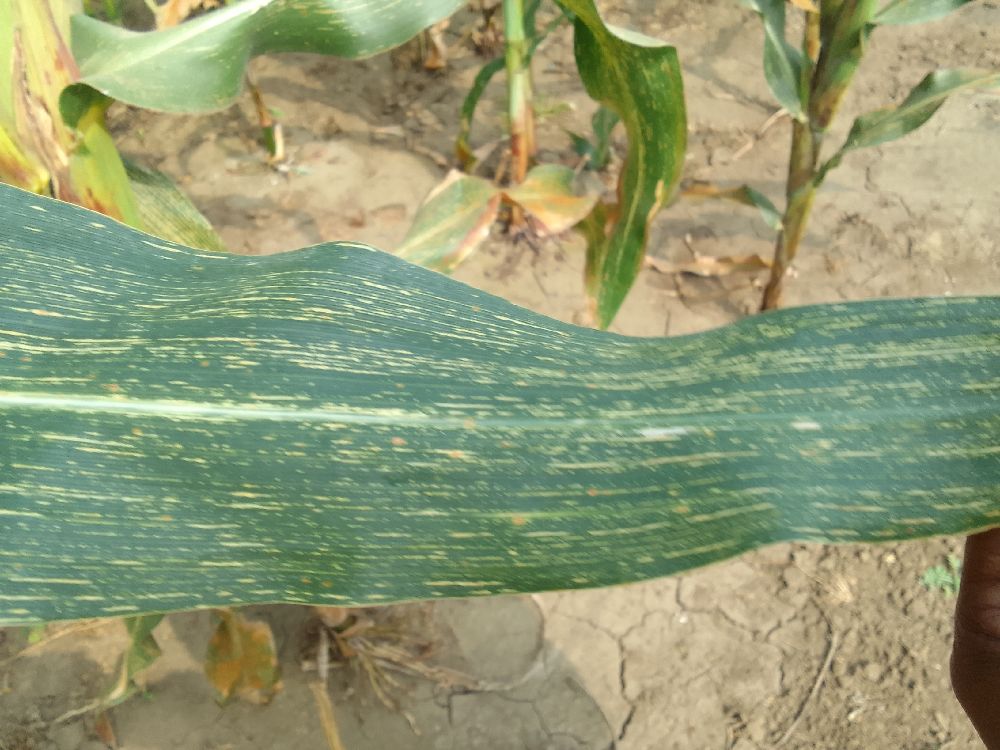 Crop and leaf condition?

maize, maize streak virus
